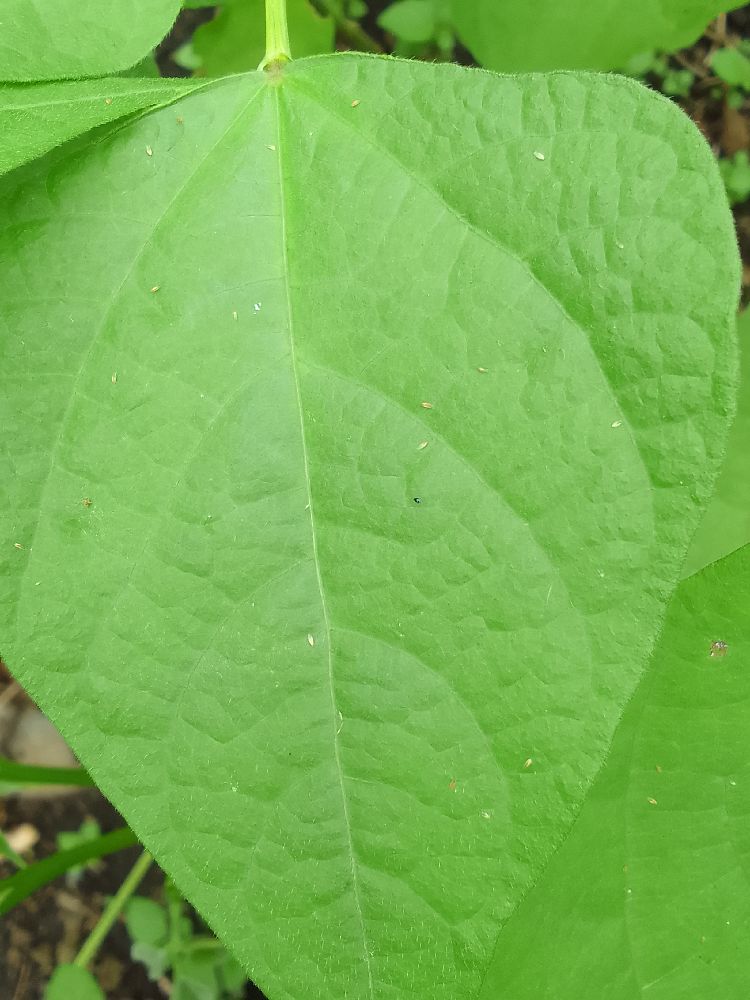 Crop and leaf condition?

common bean, healthy
